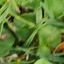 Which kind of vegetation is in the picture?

grass
